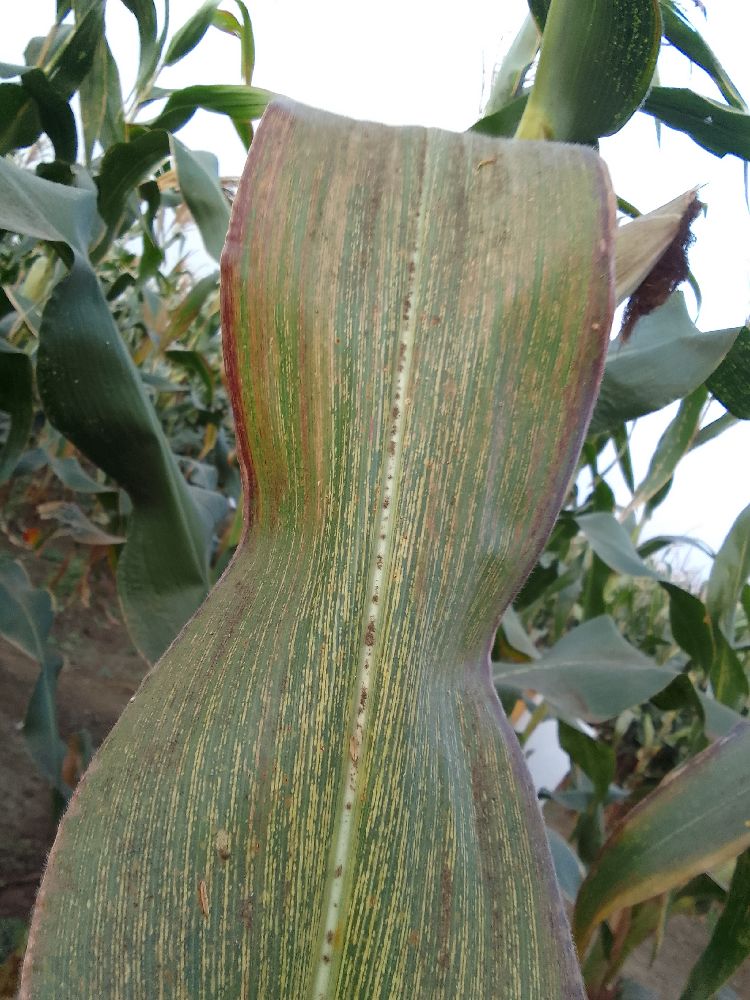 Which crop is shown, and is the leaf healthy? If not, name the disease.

maize, maize streak virus
